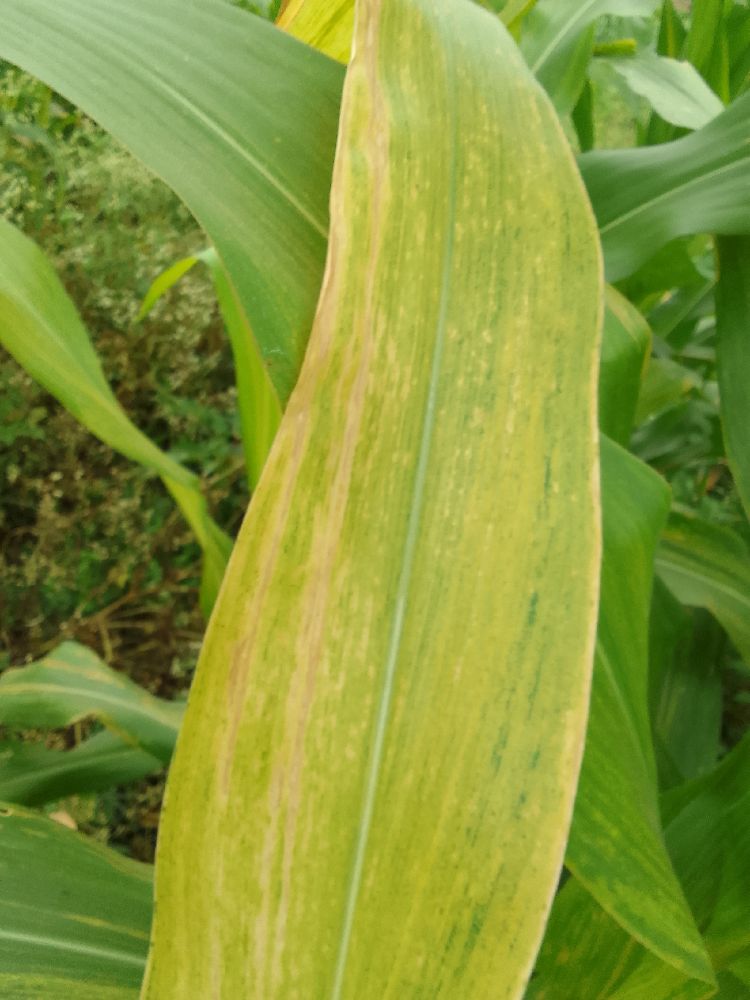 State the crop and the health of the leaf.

maize, maize lethal necrosis
